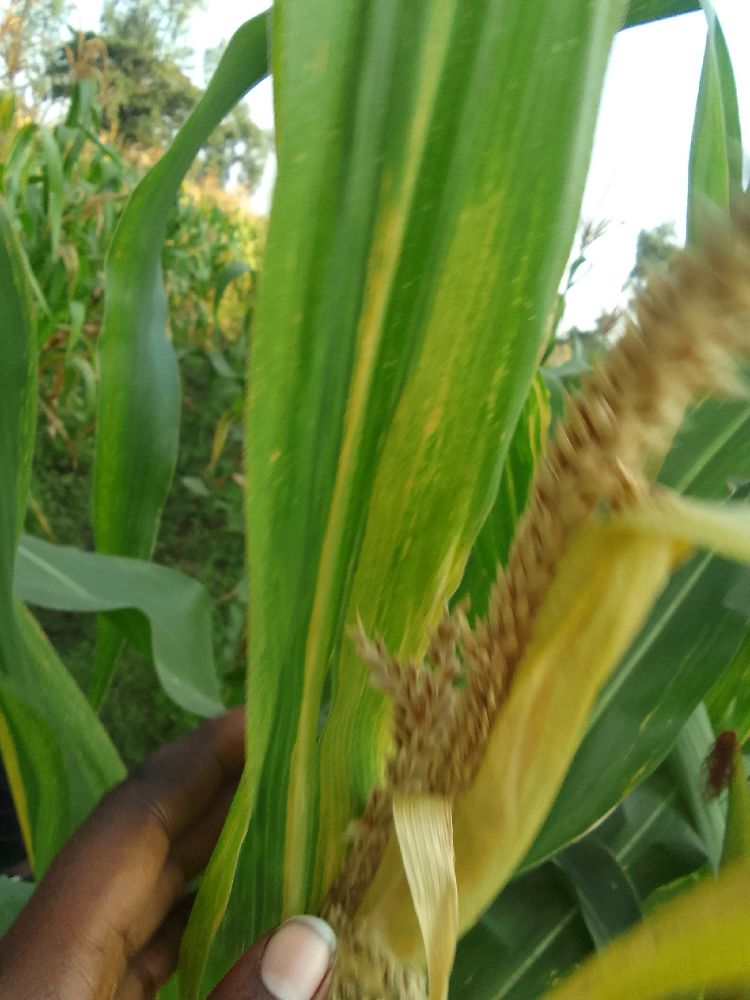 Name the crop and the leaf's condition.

maize, maize lethal necrosis
